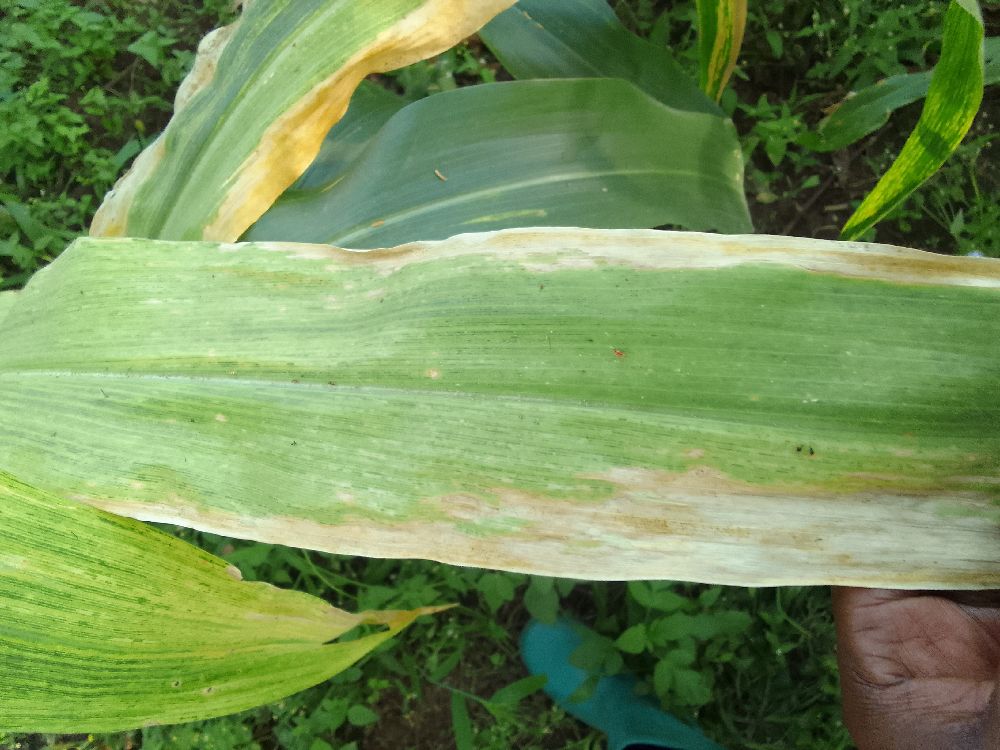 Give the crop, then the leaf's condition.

maize, maize lethal necrosis
